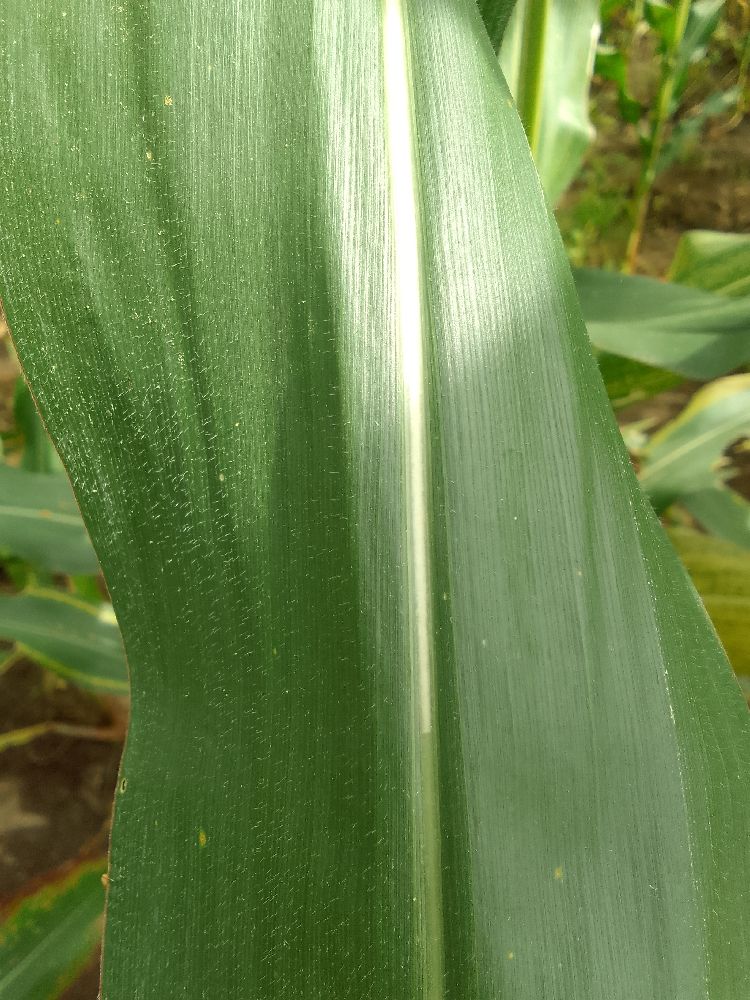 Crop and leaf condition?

maize, healthy
